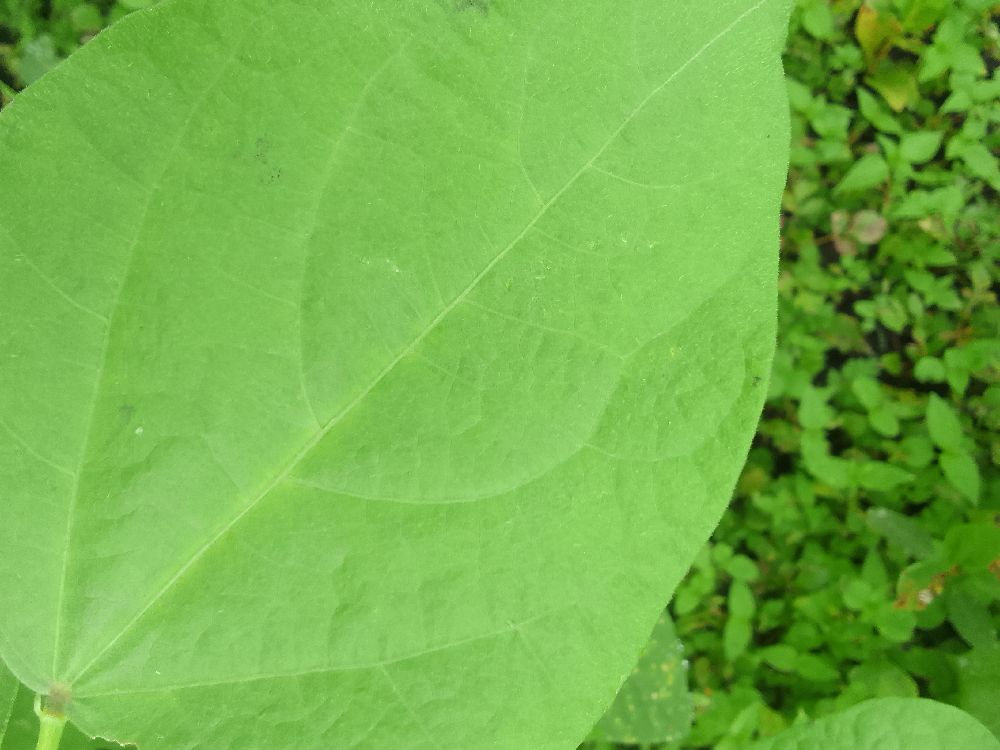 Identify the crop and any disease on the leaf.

common bean, healthy
